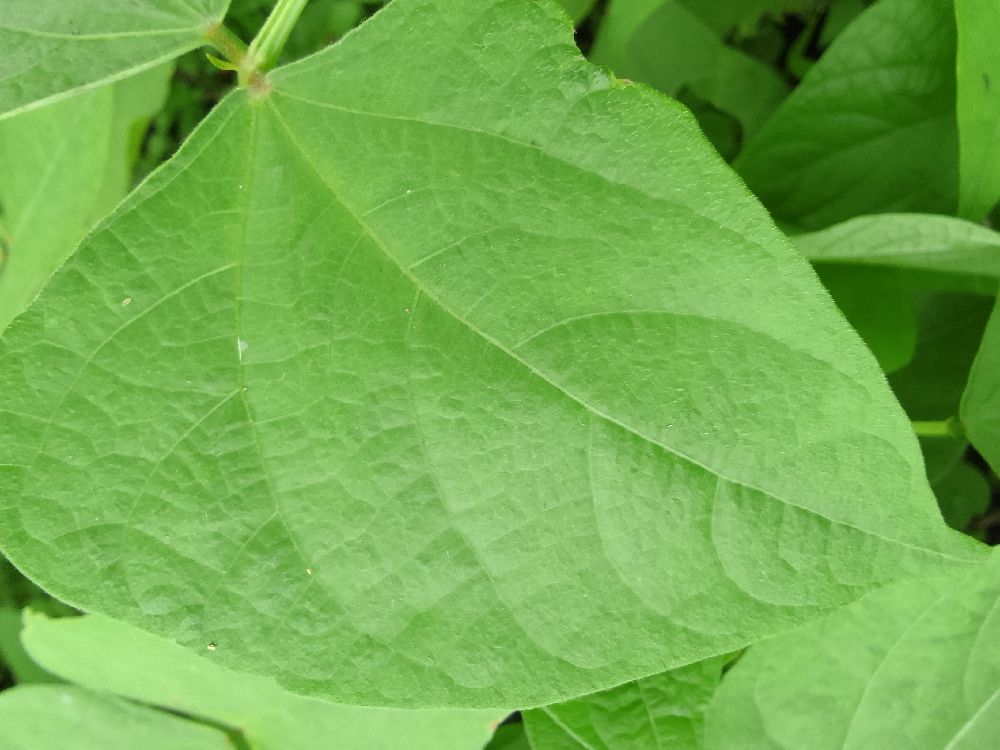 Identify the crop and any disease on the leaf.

common bean, healthy
